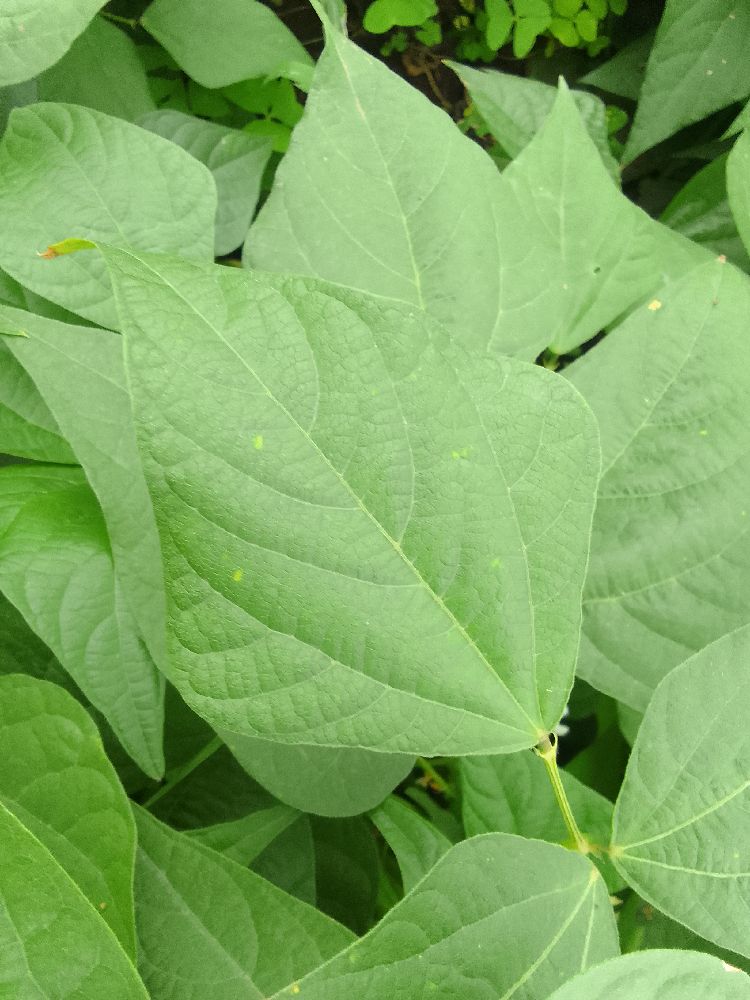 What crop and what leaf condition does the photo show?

common bean, healthy
